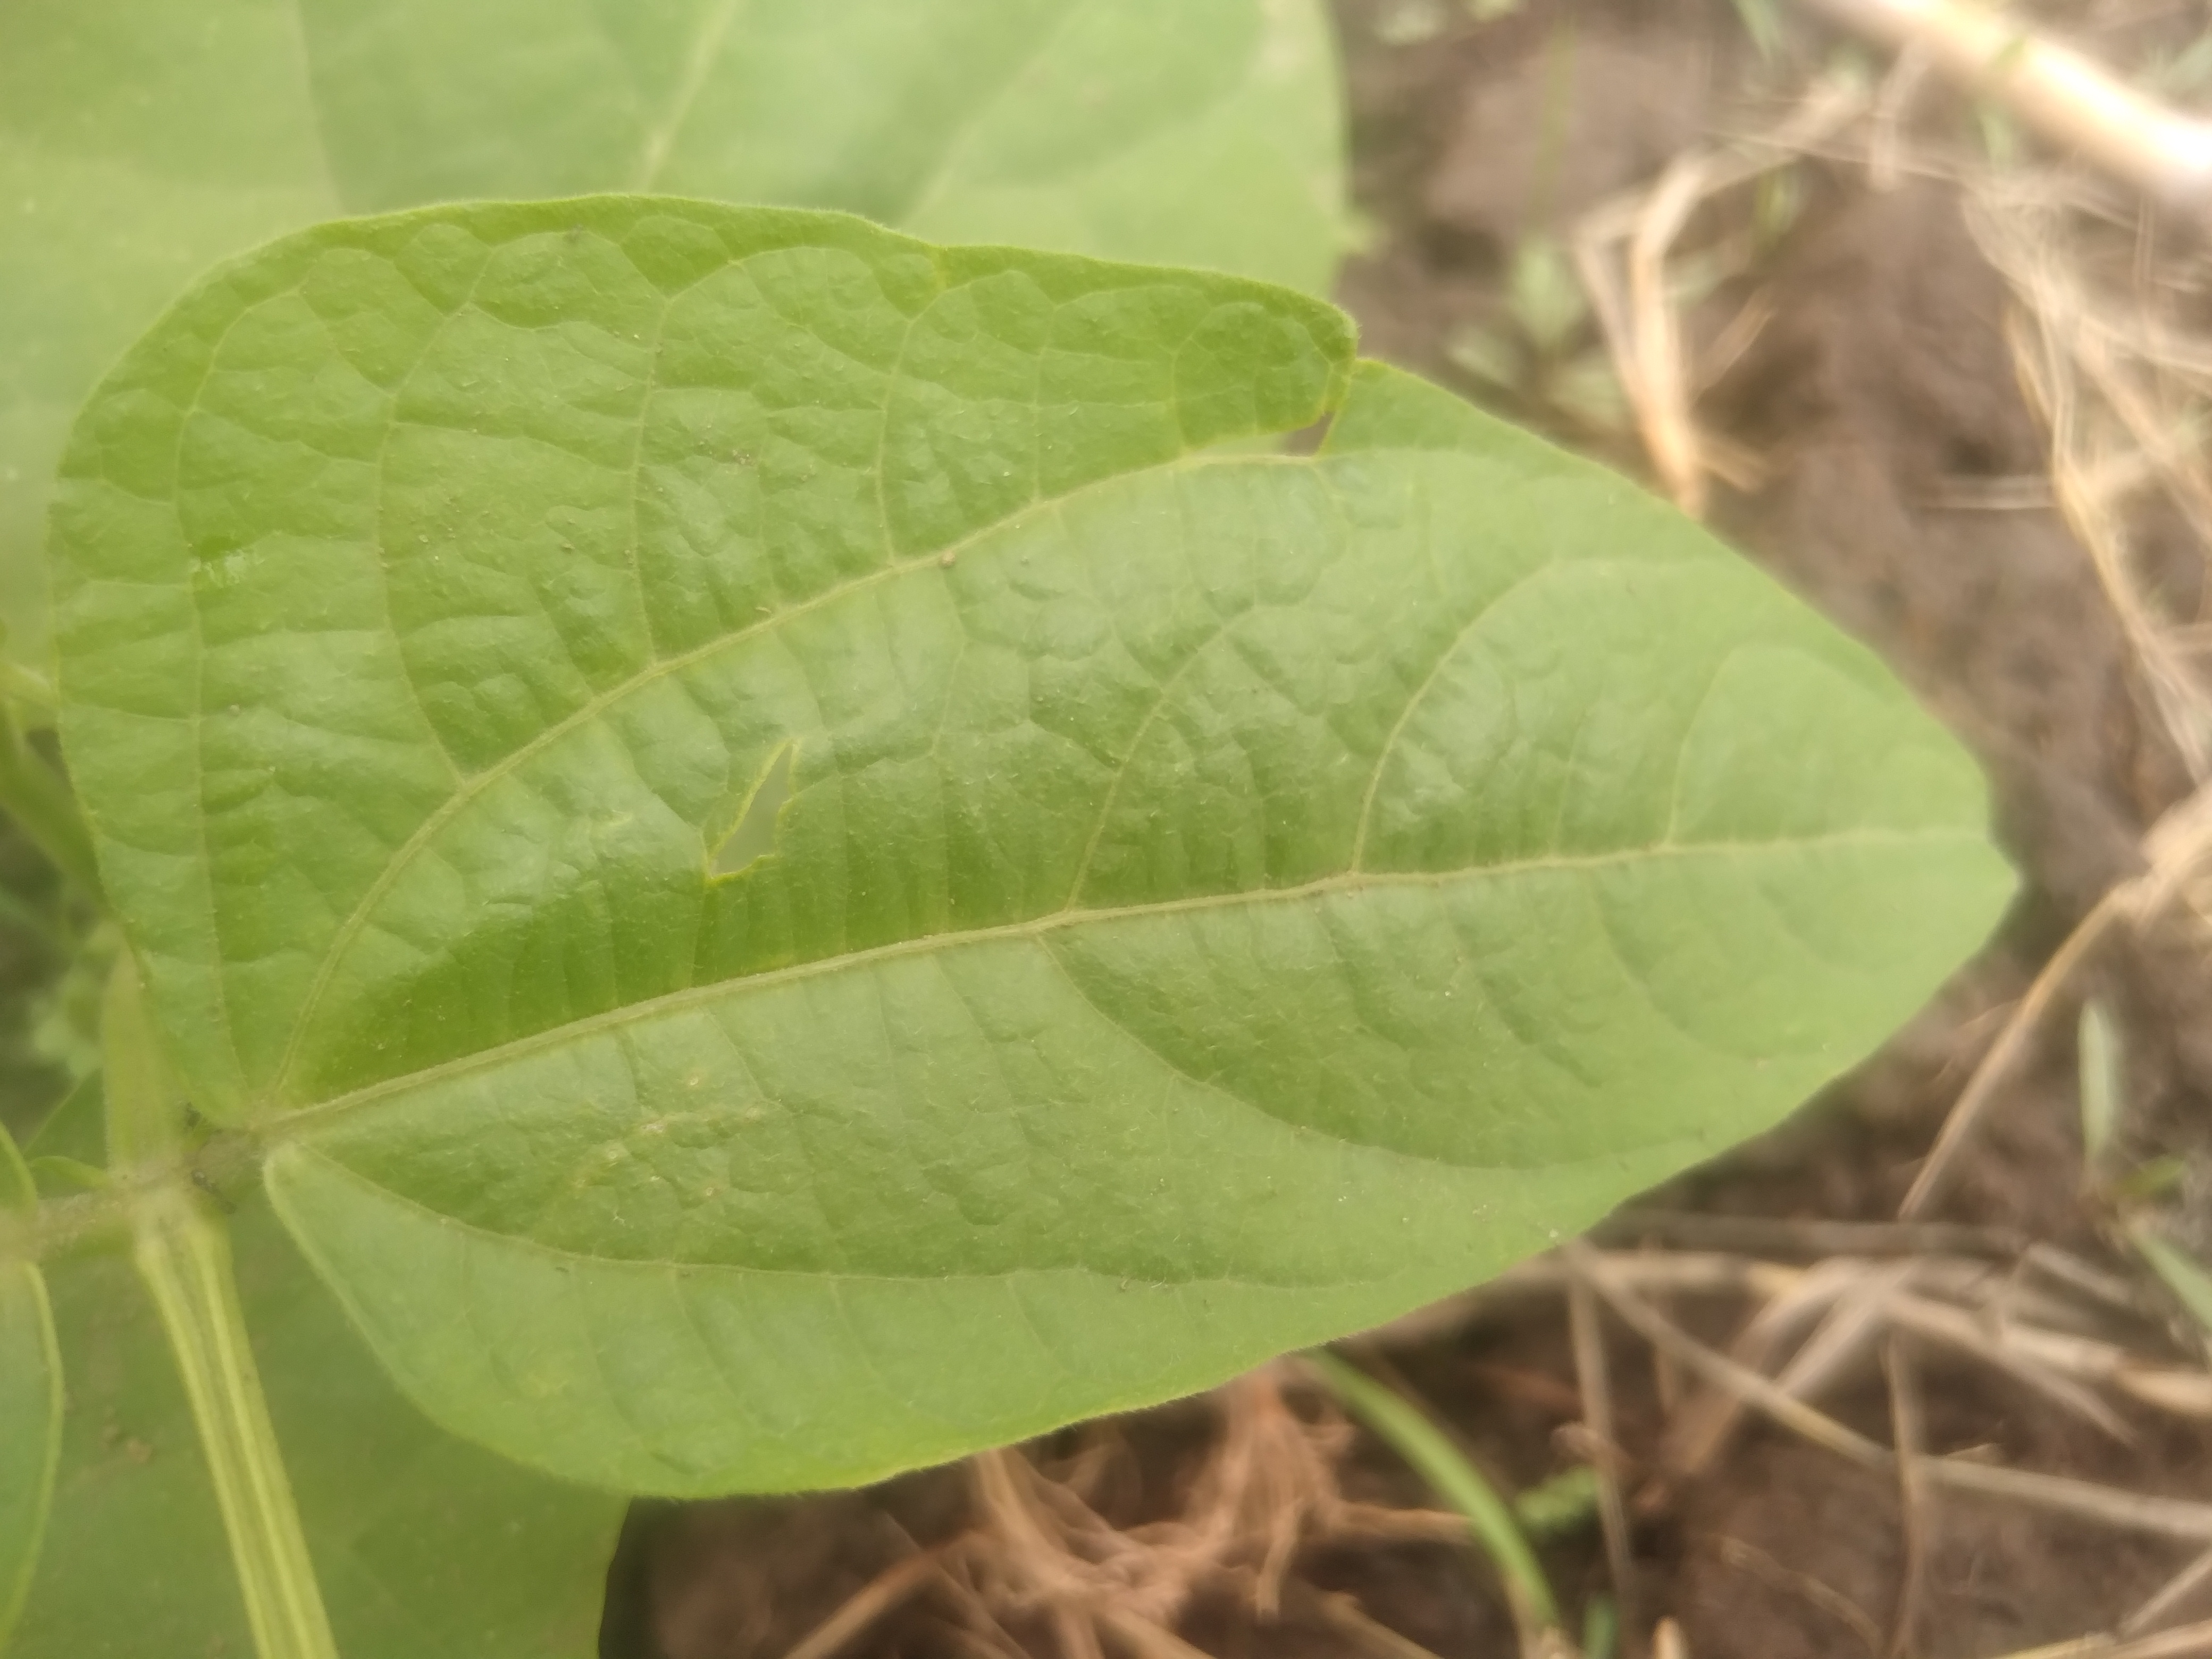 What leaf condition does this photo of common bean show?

healthy
